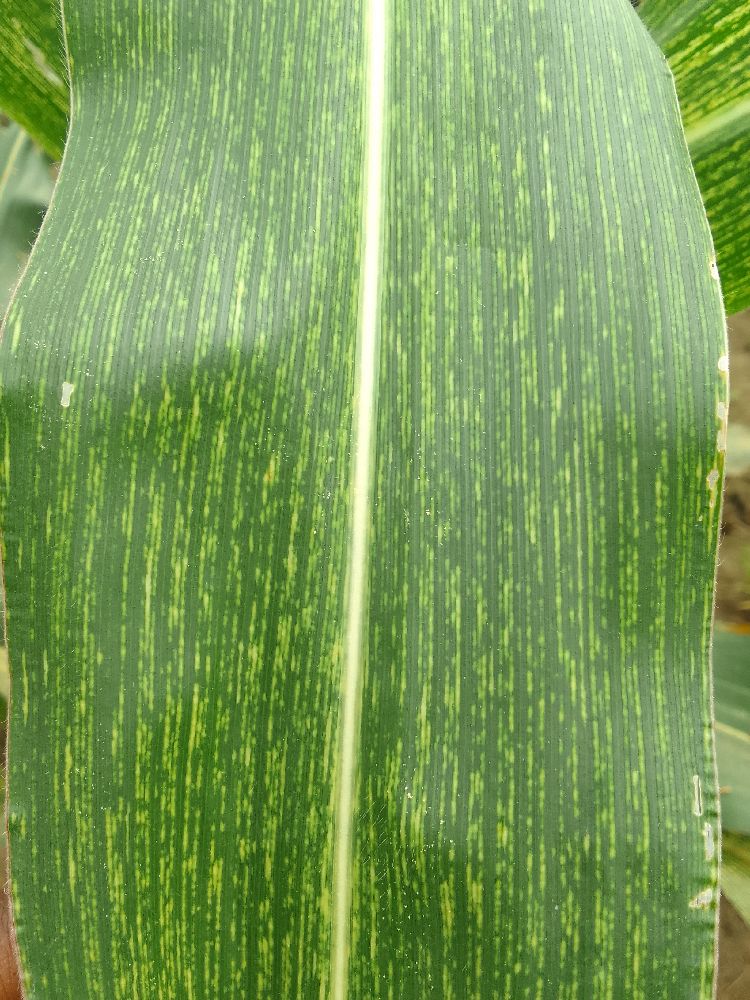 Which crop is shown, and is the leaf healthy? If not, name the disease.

maize, maize streak virus
